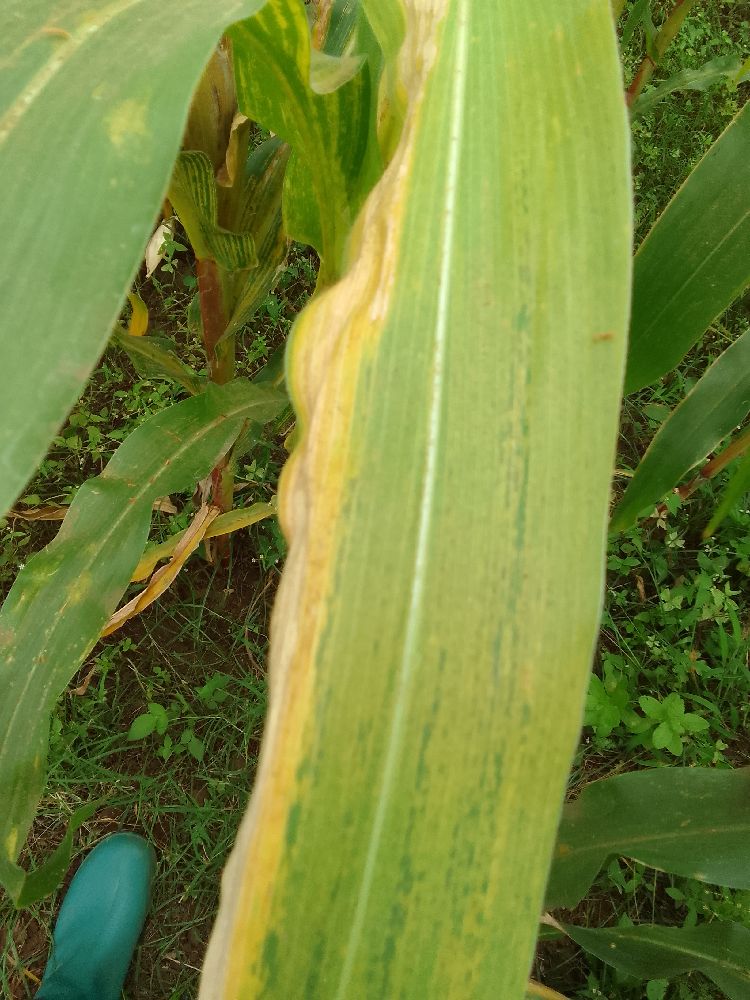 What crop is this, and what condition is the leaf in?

maize, maize lethal necrosis
